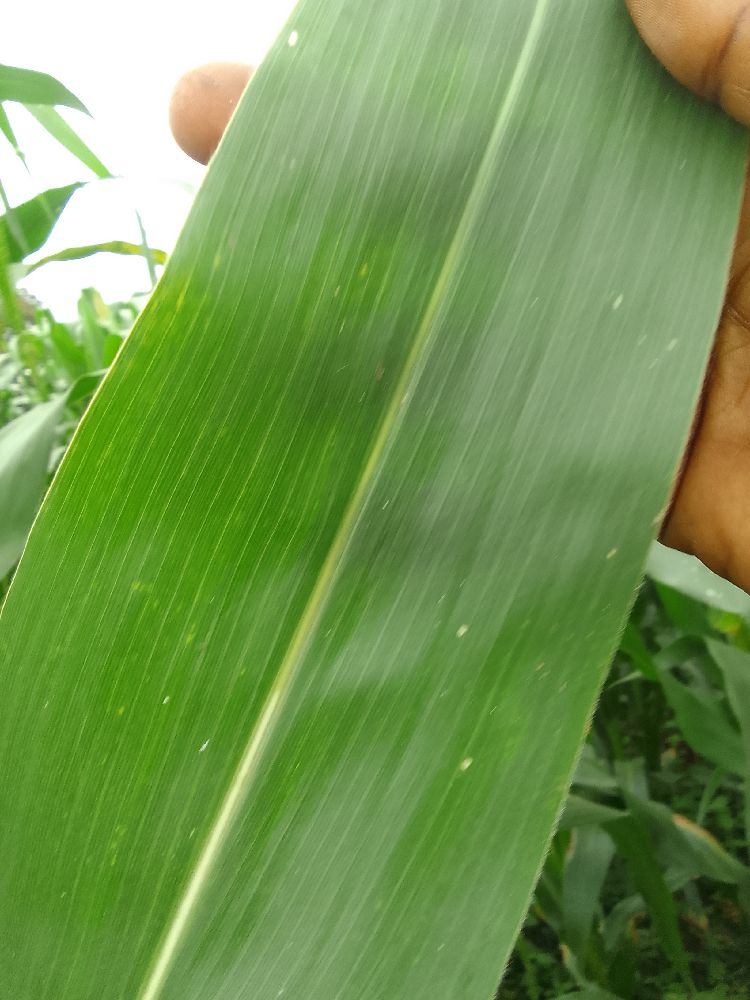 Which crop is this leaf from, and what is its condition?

maize, healthy
